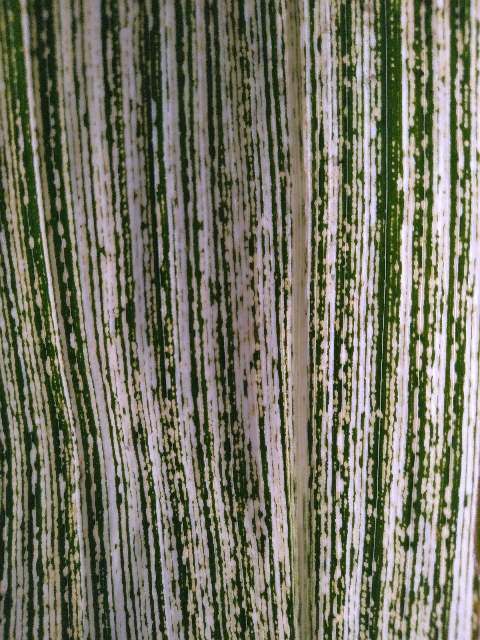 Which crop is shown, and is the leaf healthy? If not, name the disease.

maize, maize streak virus
